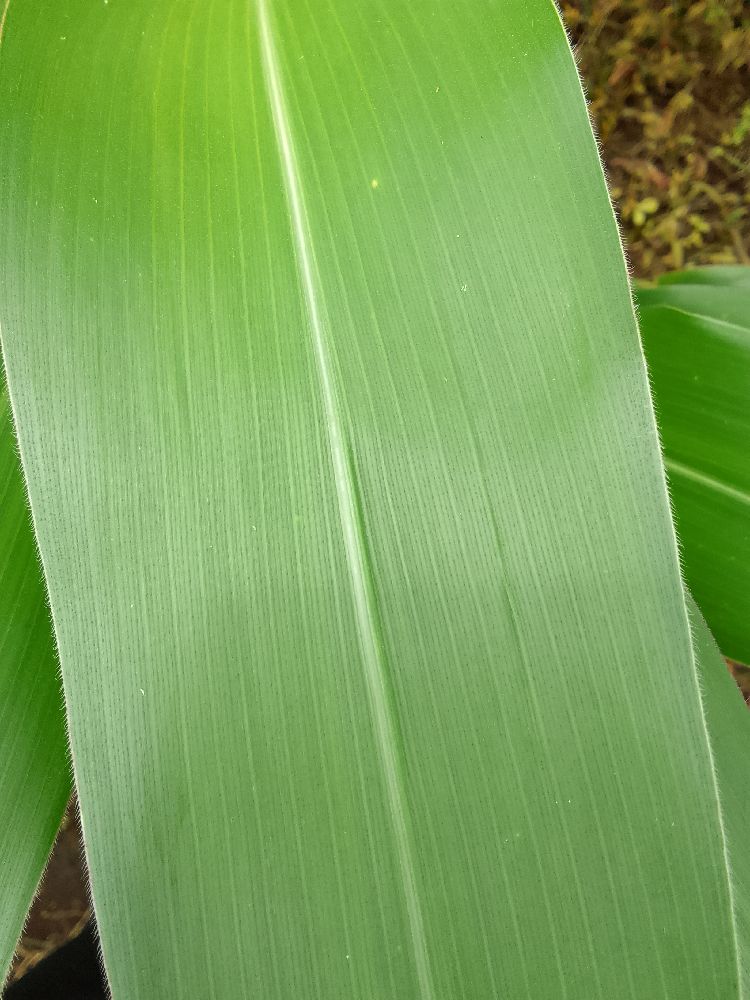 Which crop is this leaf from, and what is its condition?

maize, healthy
